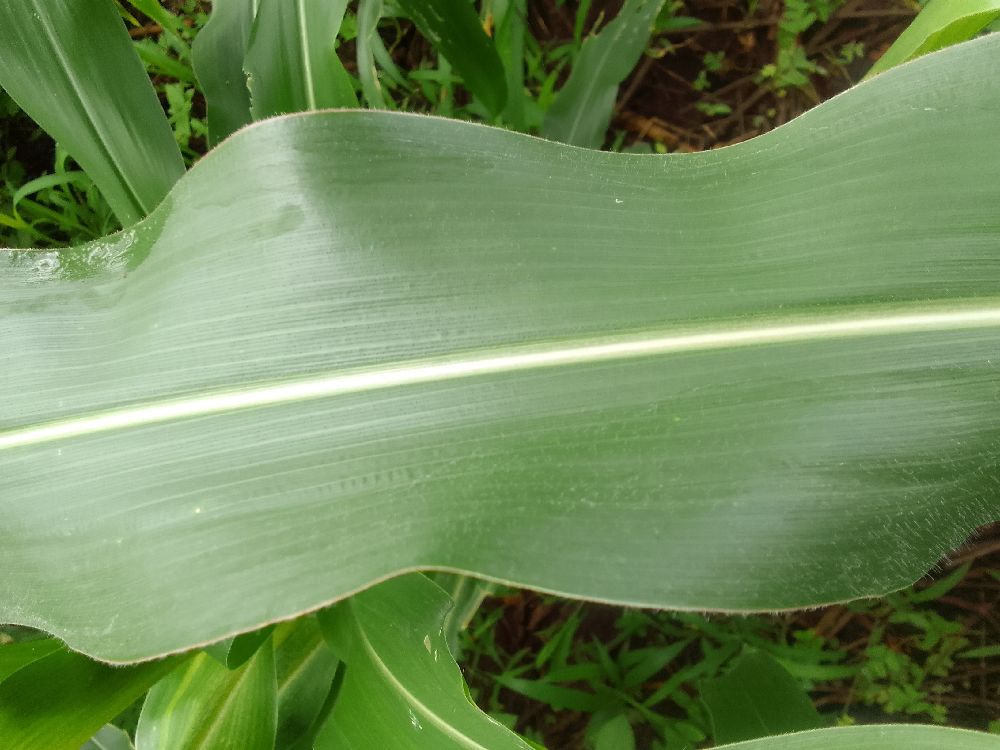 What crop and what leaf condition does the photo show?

maize, healthy
